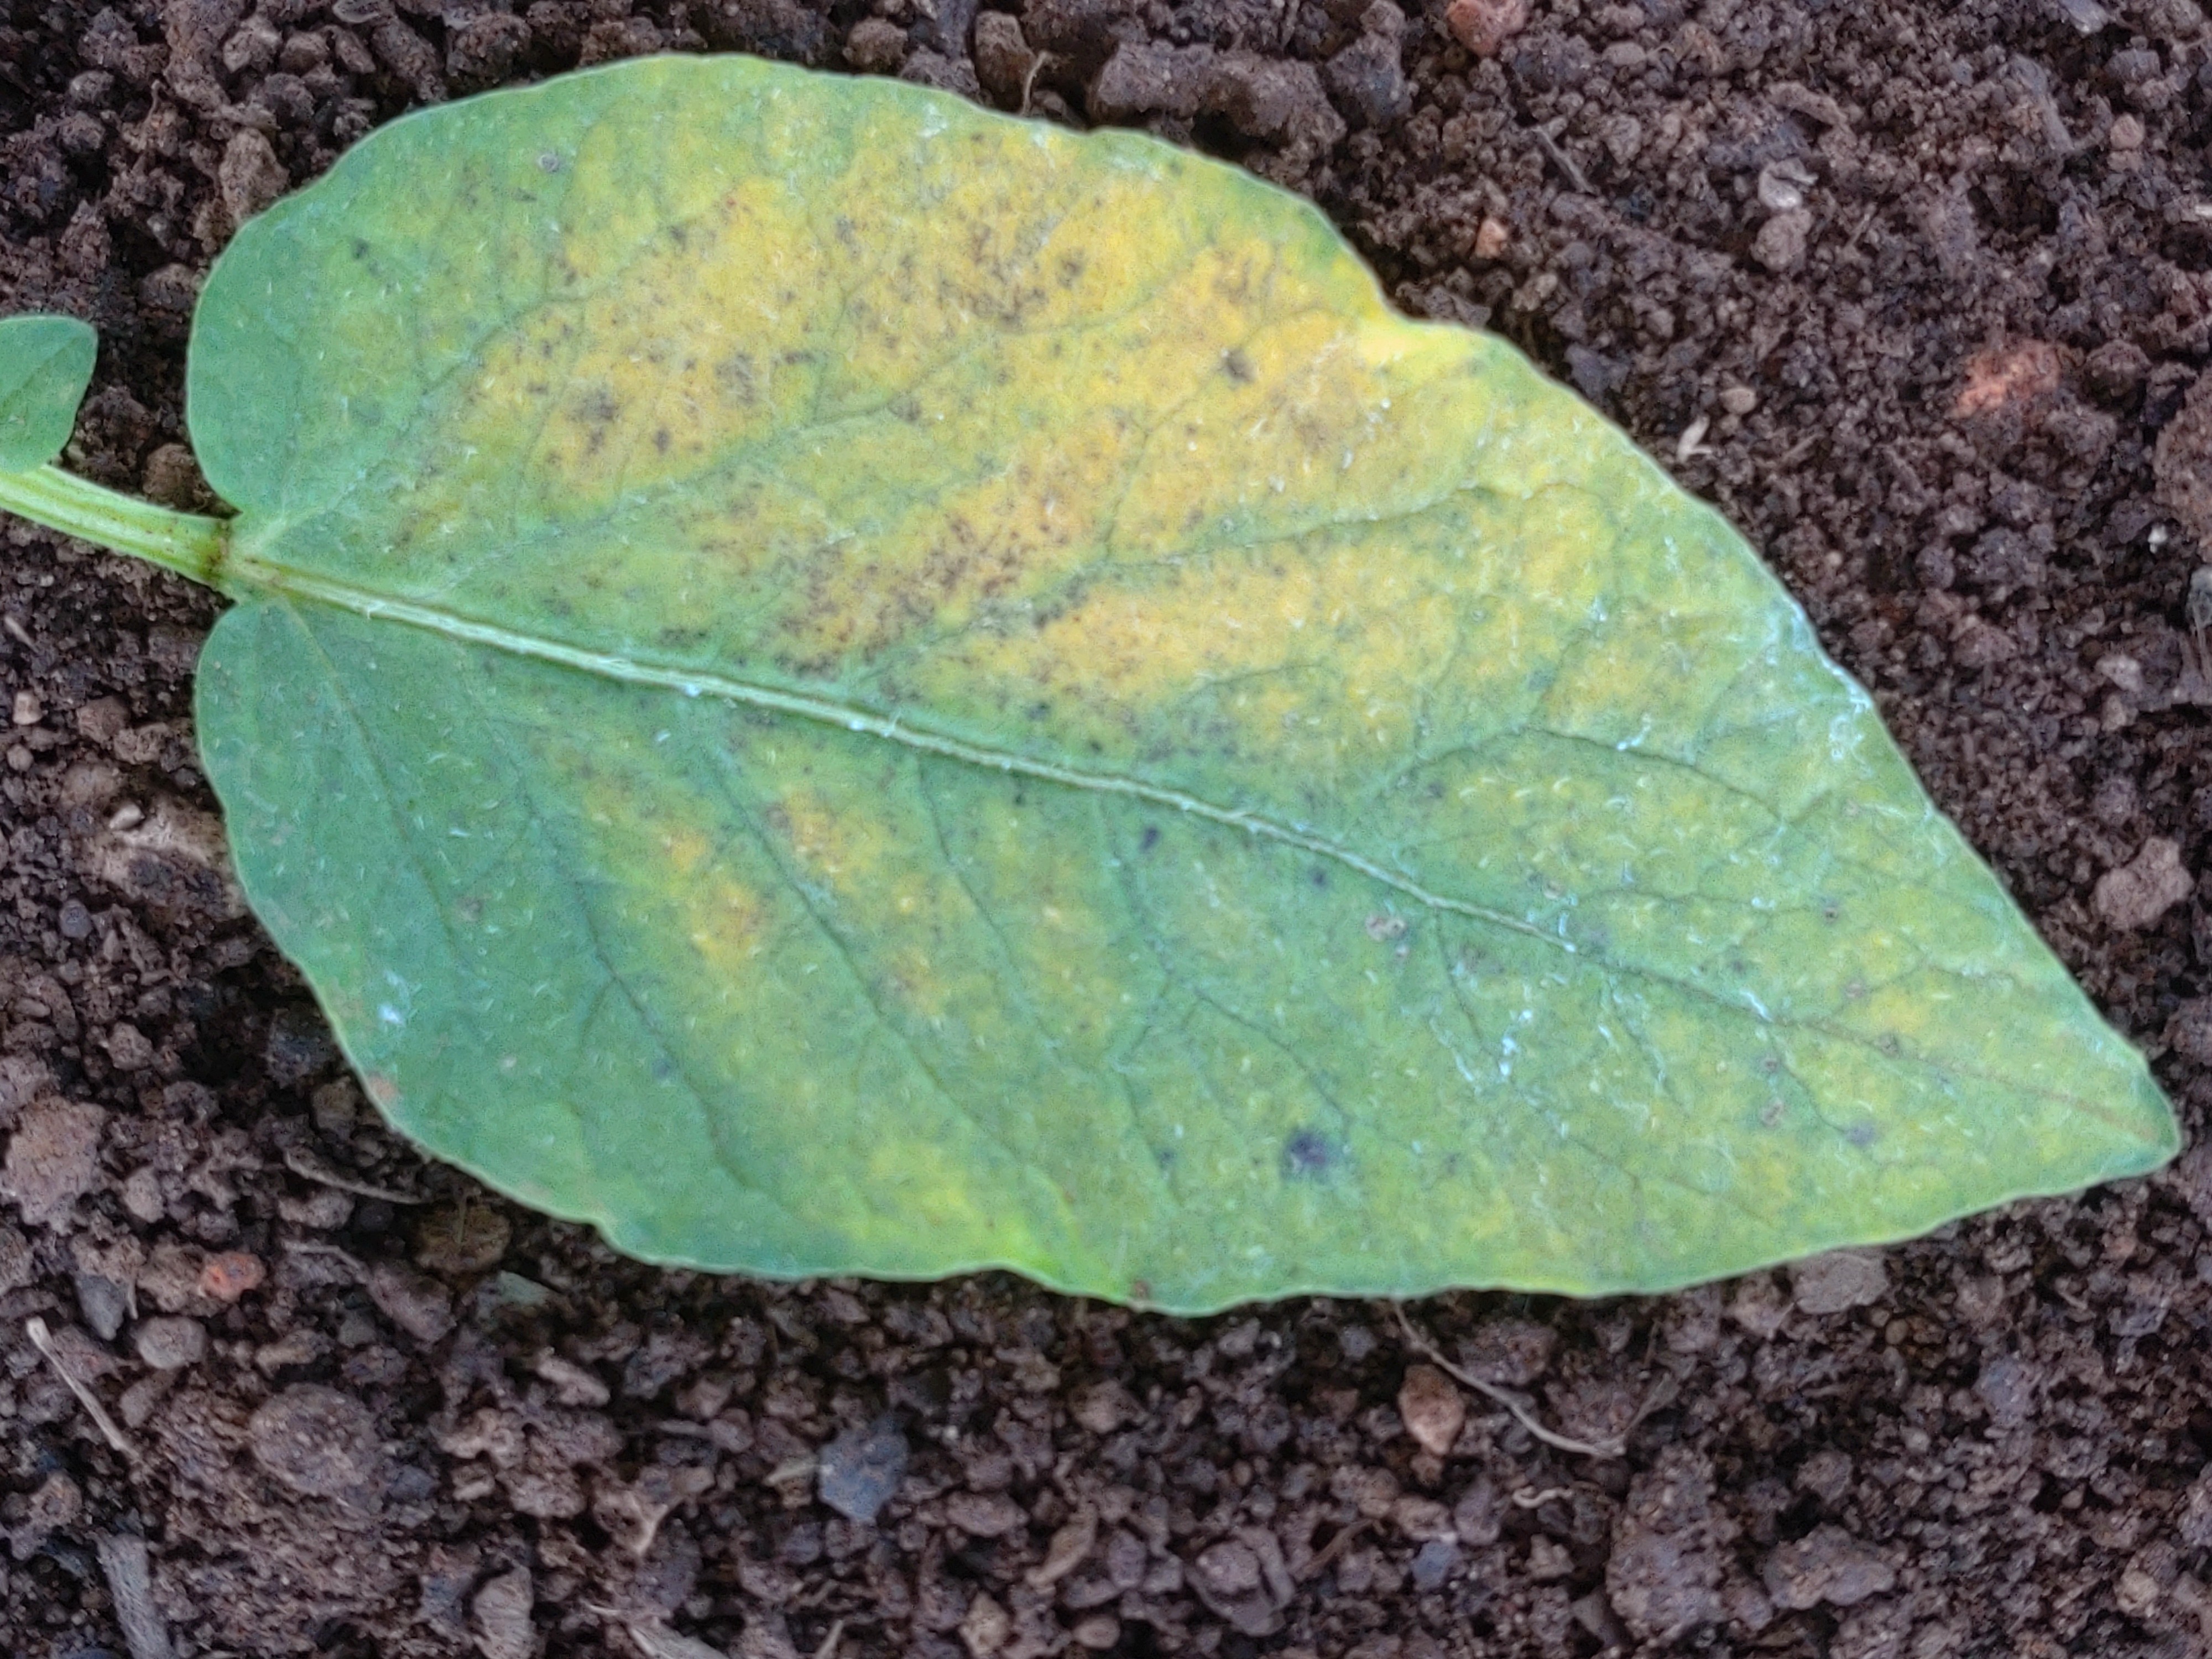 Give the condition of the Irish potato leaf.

late blight
